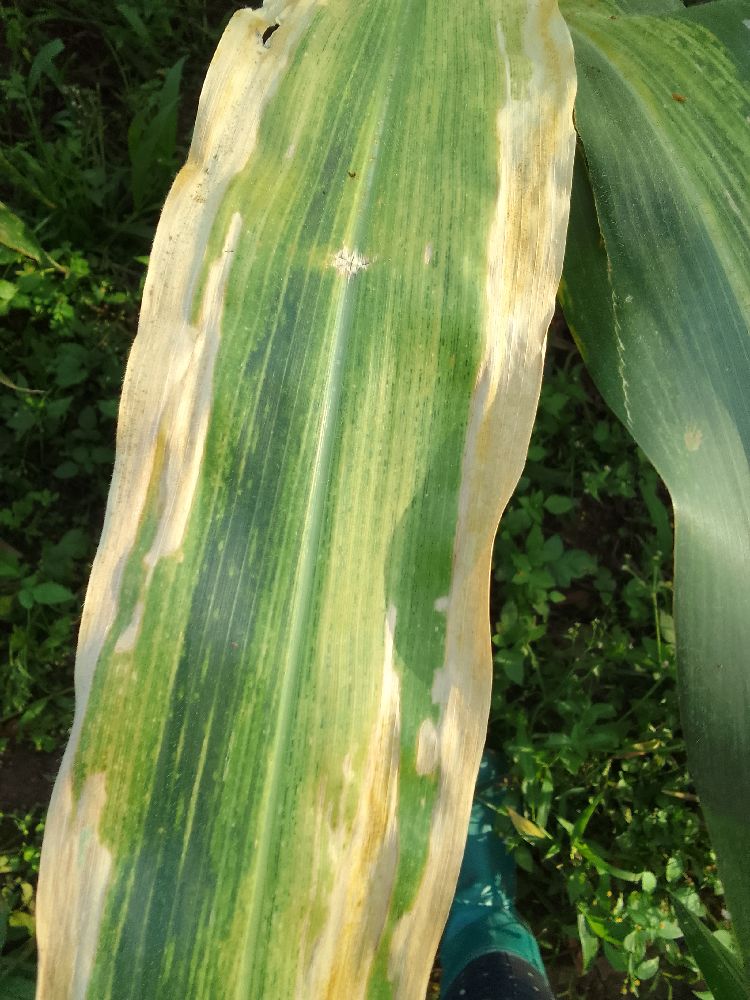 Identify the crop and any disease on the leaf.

maize, maize lethal necrosis
